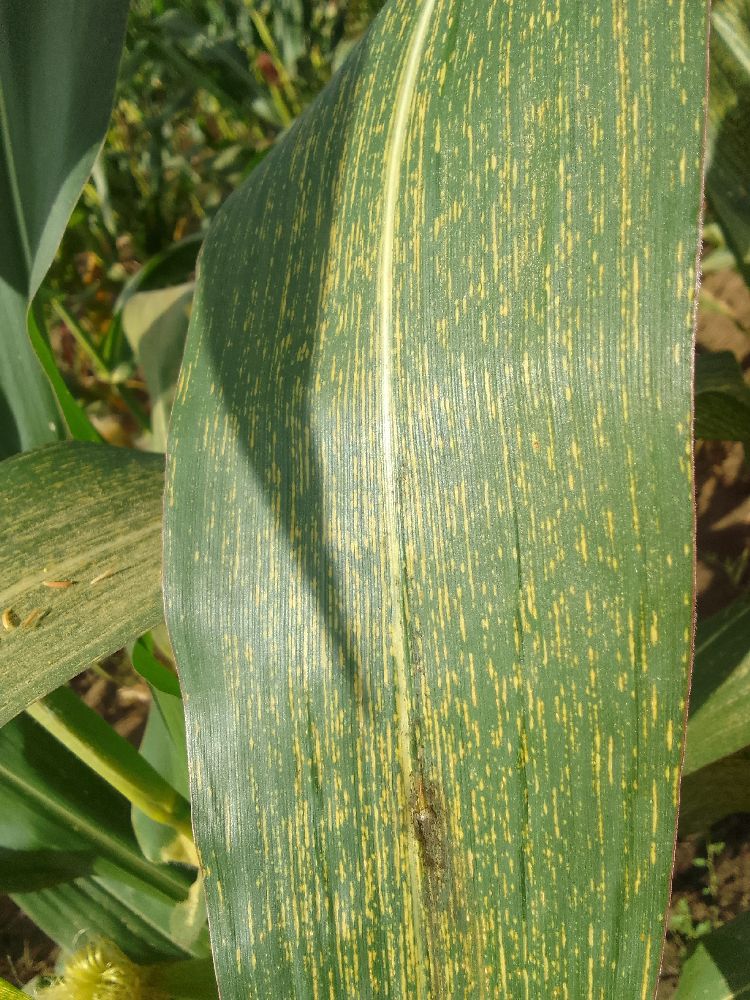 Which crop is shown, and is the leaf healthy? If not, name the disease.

maize, maize streak virus
